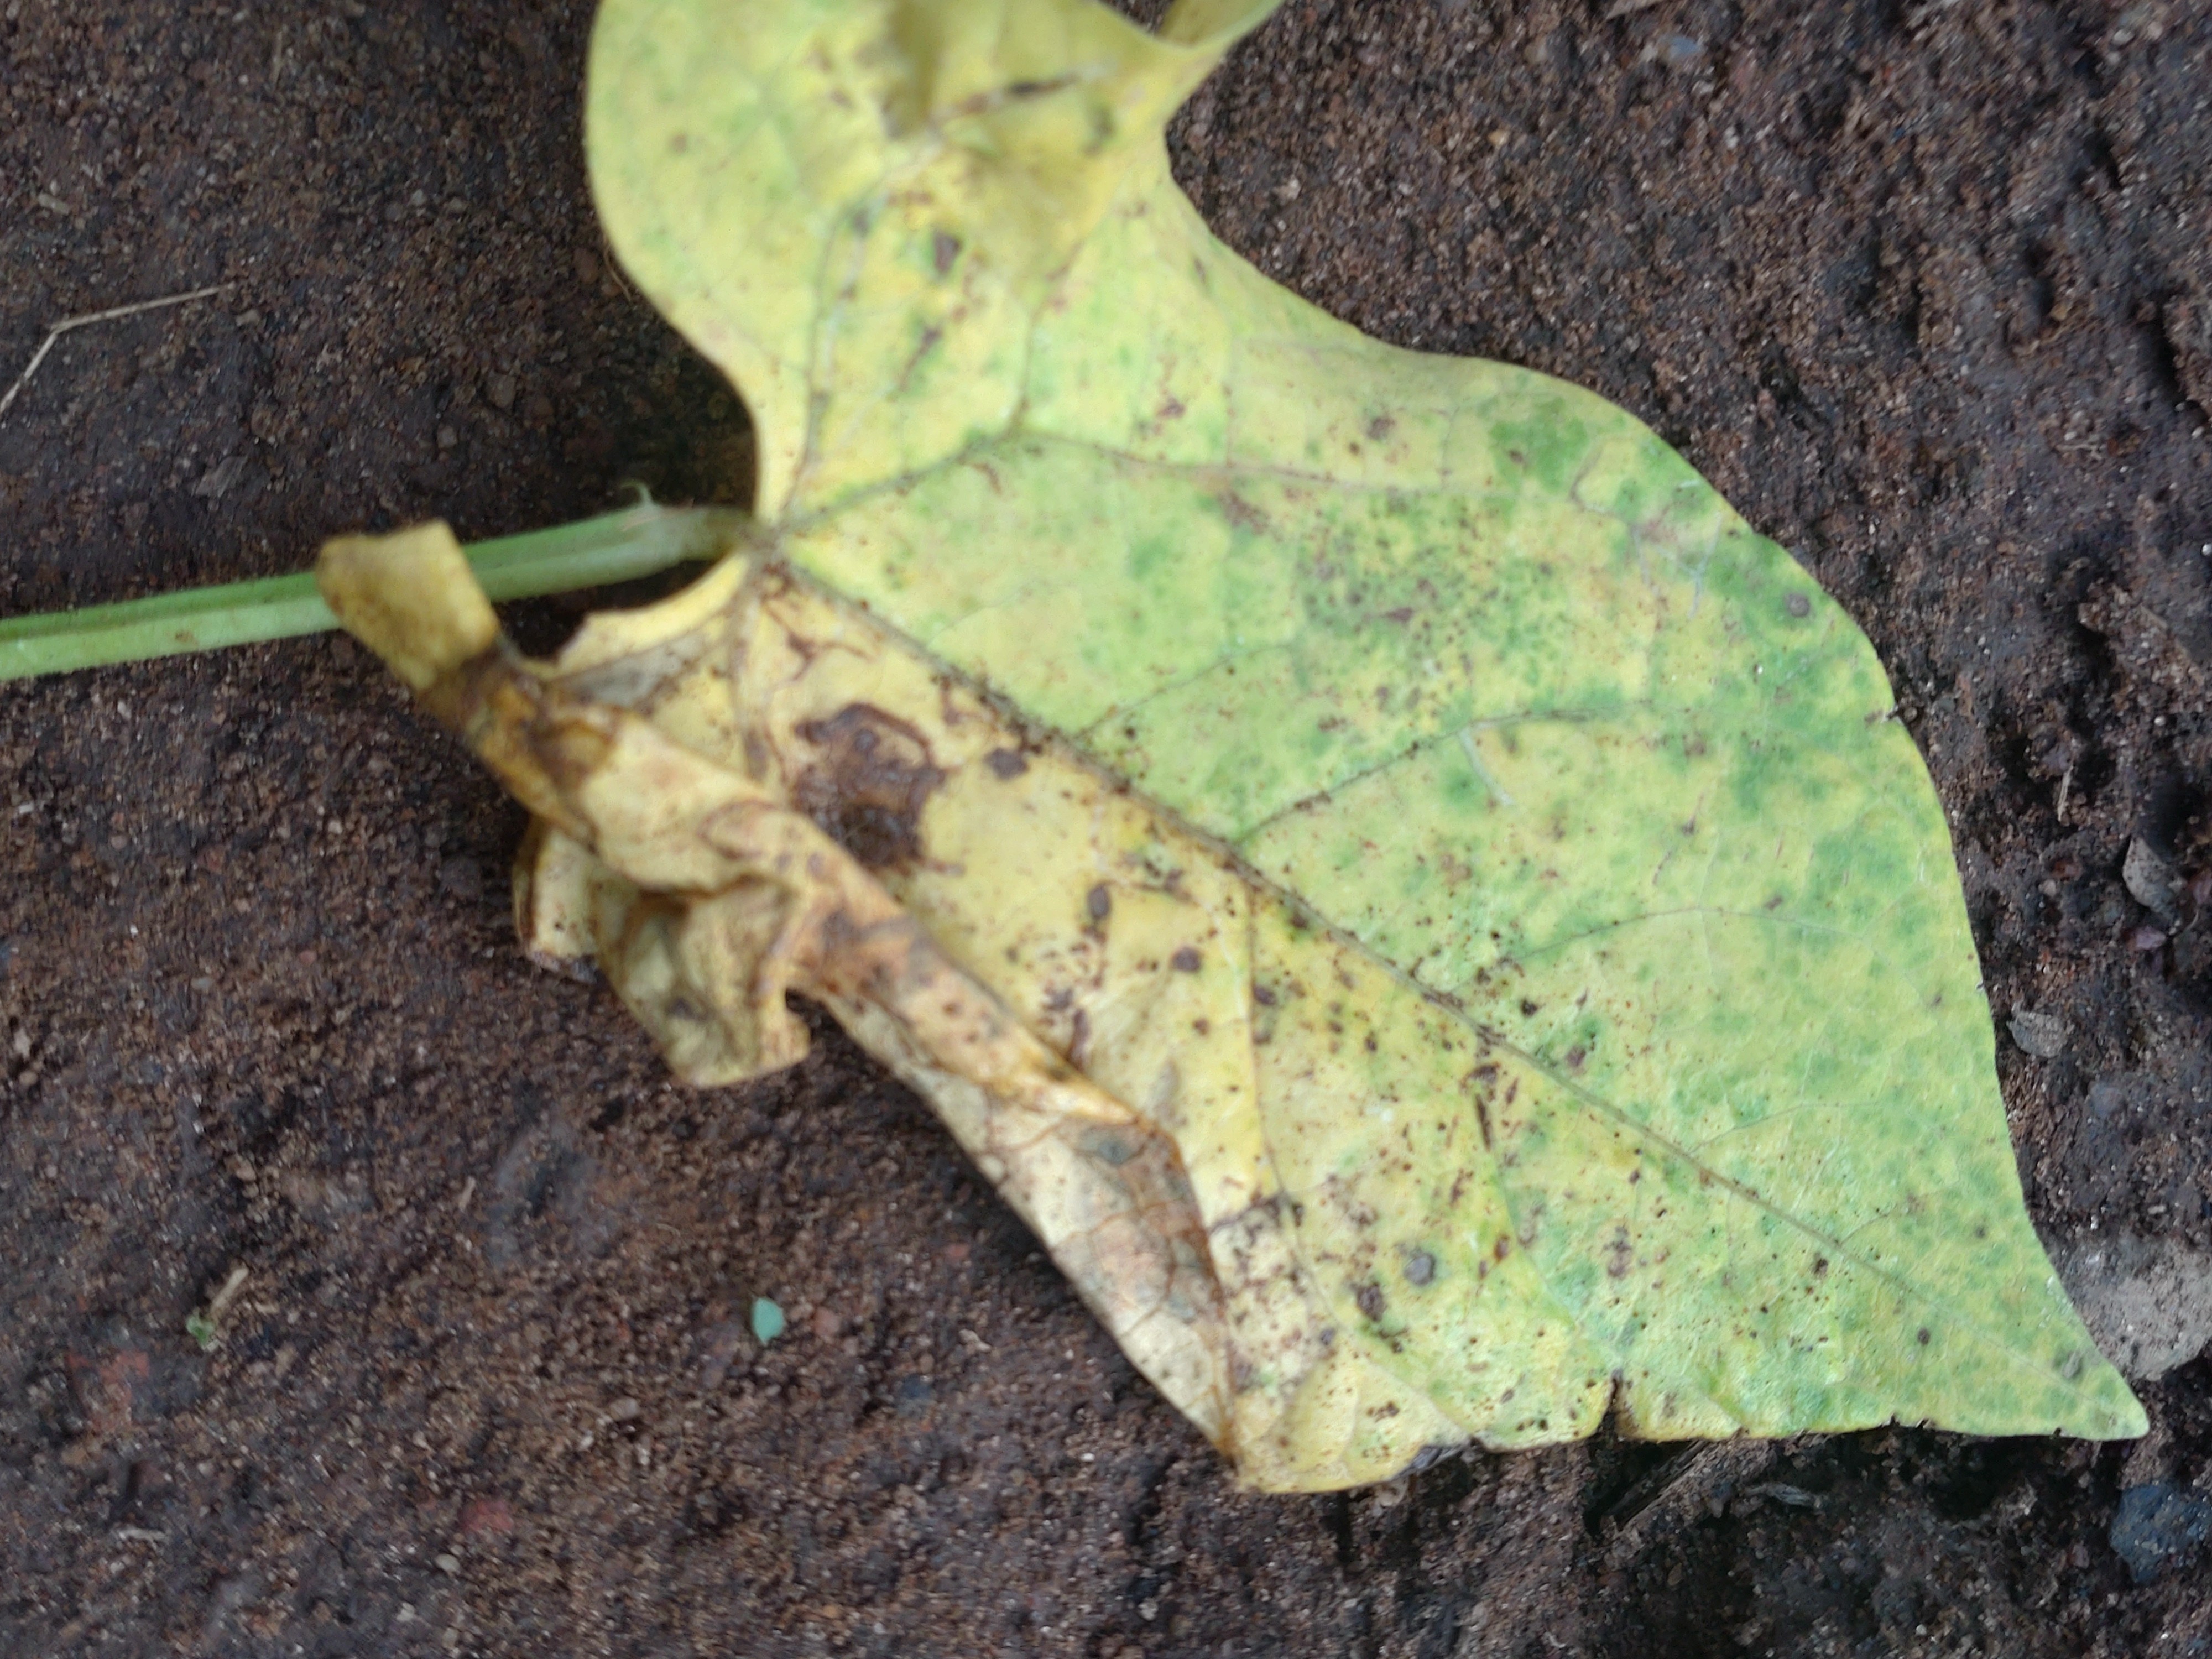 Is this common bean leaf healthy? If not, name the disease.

rust
